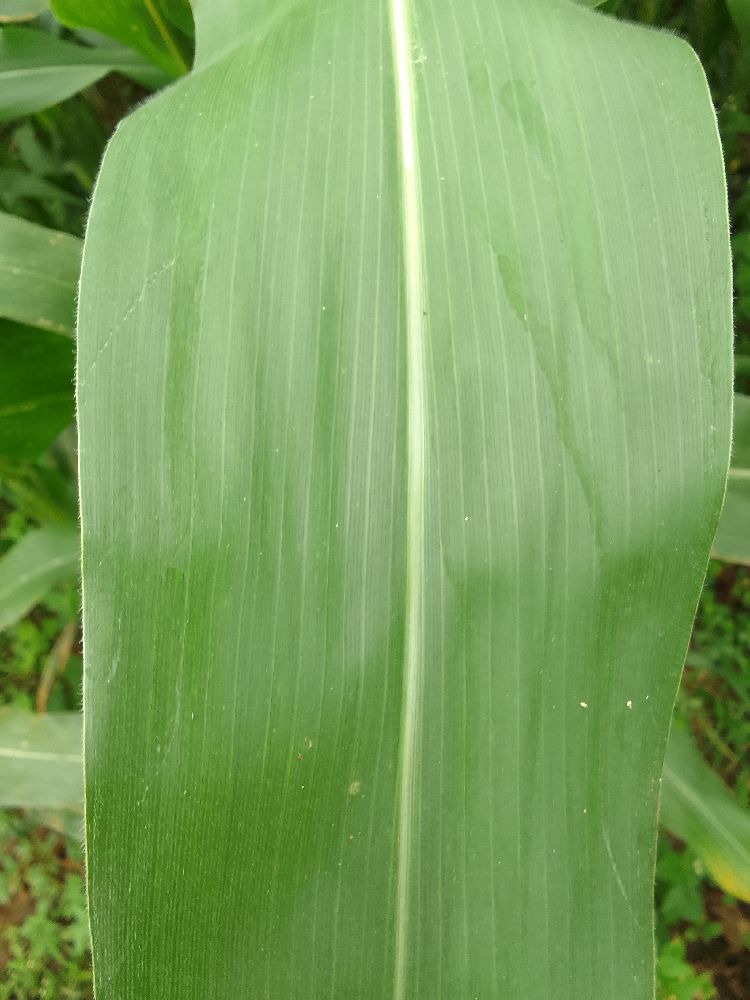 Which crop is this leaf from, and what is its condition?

maize, healthy
